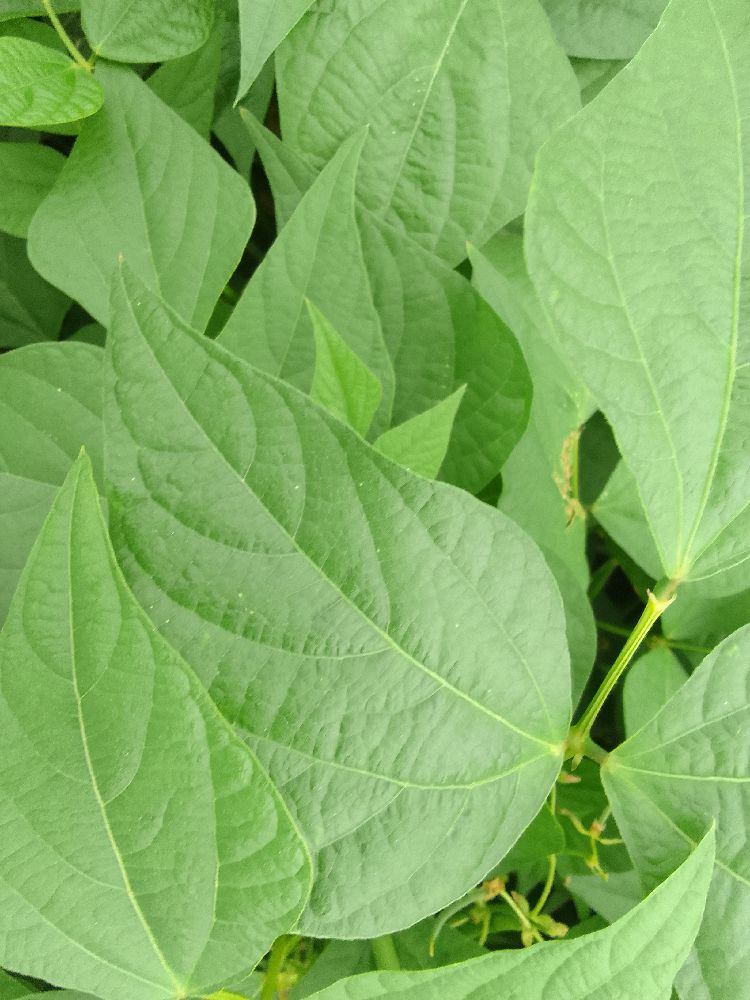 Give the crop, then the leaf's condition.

common bean, healthy
